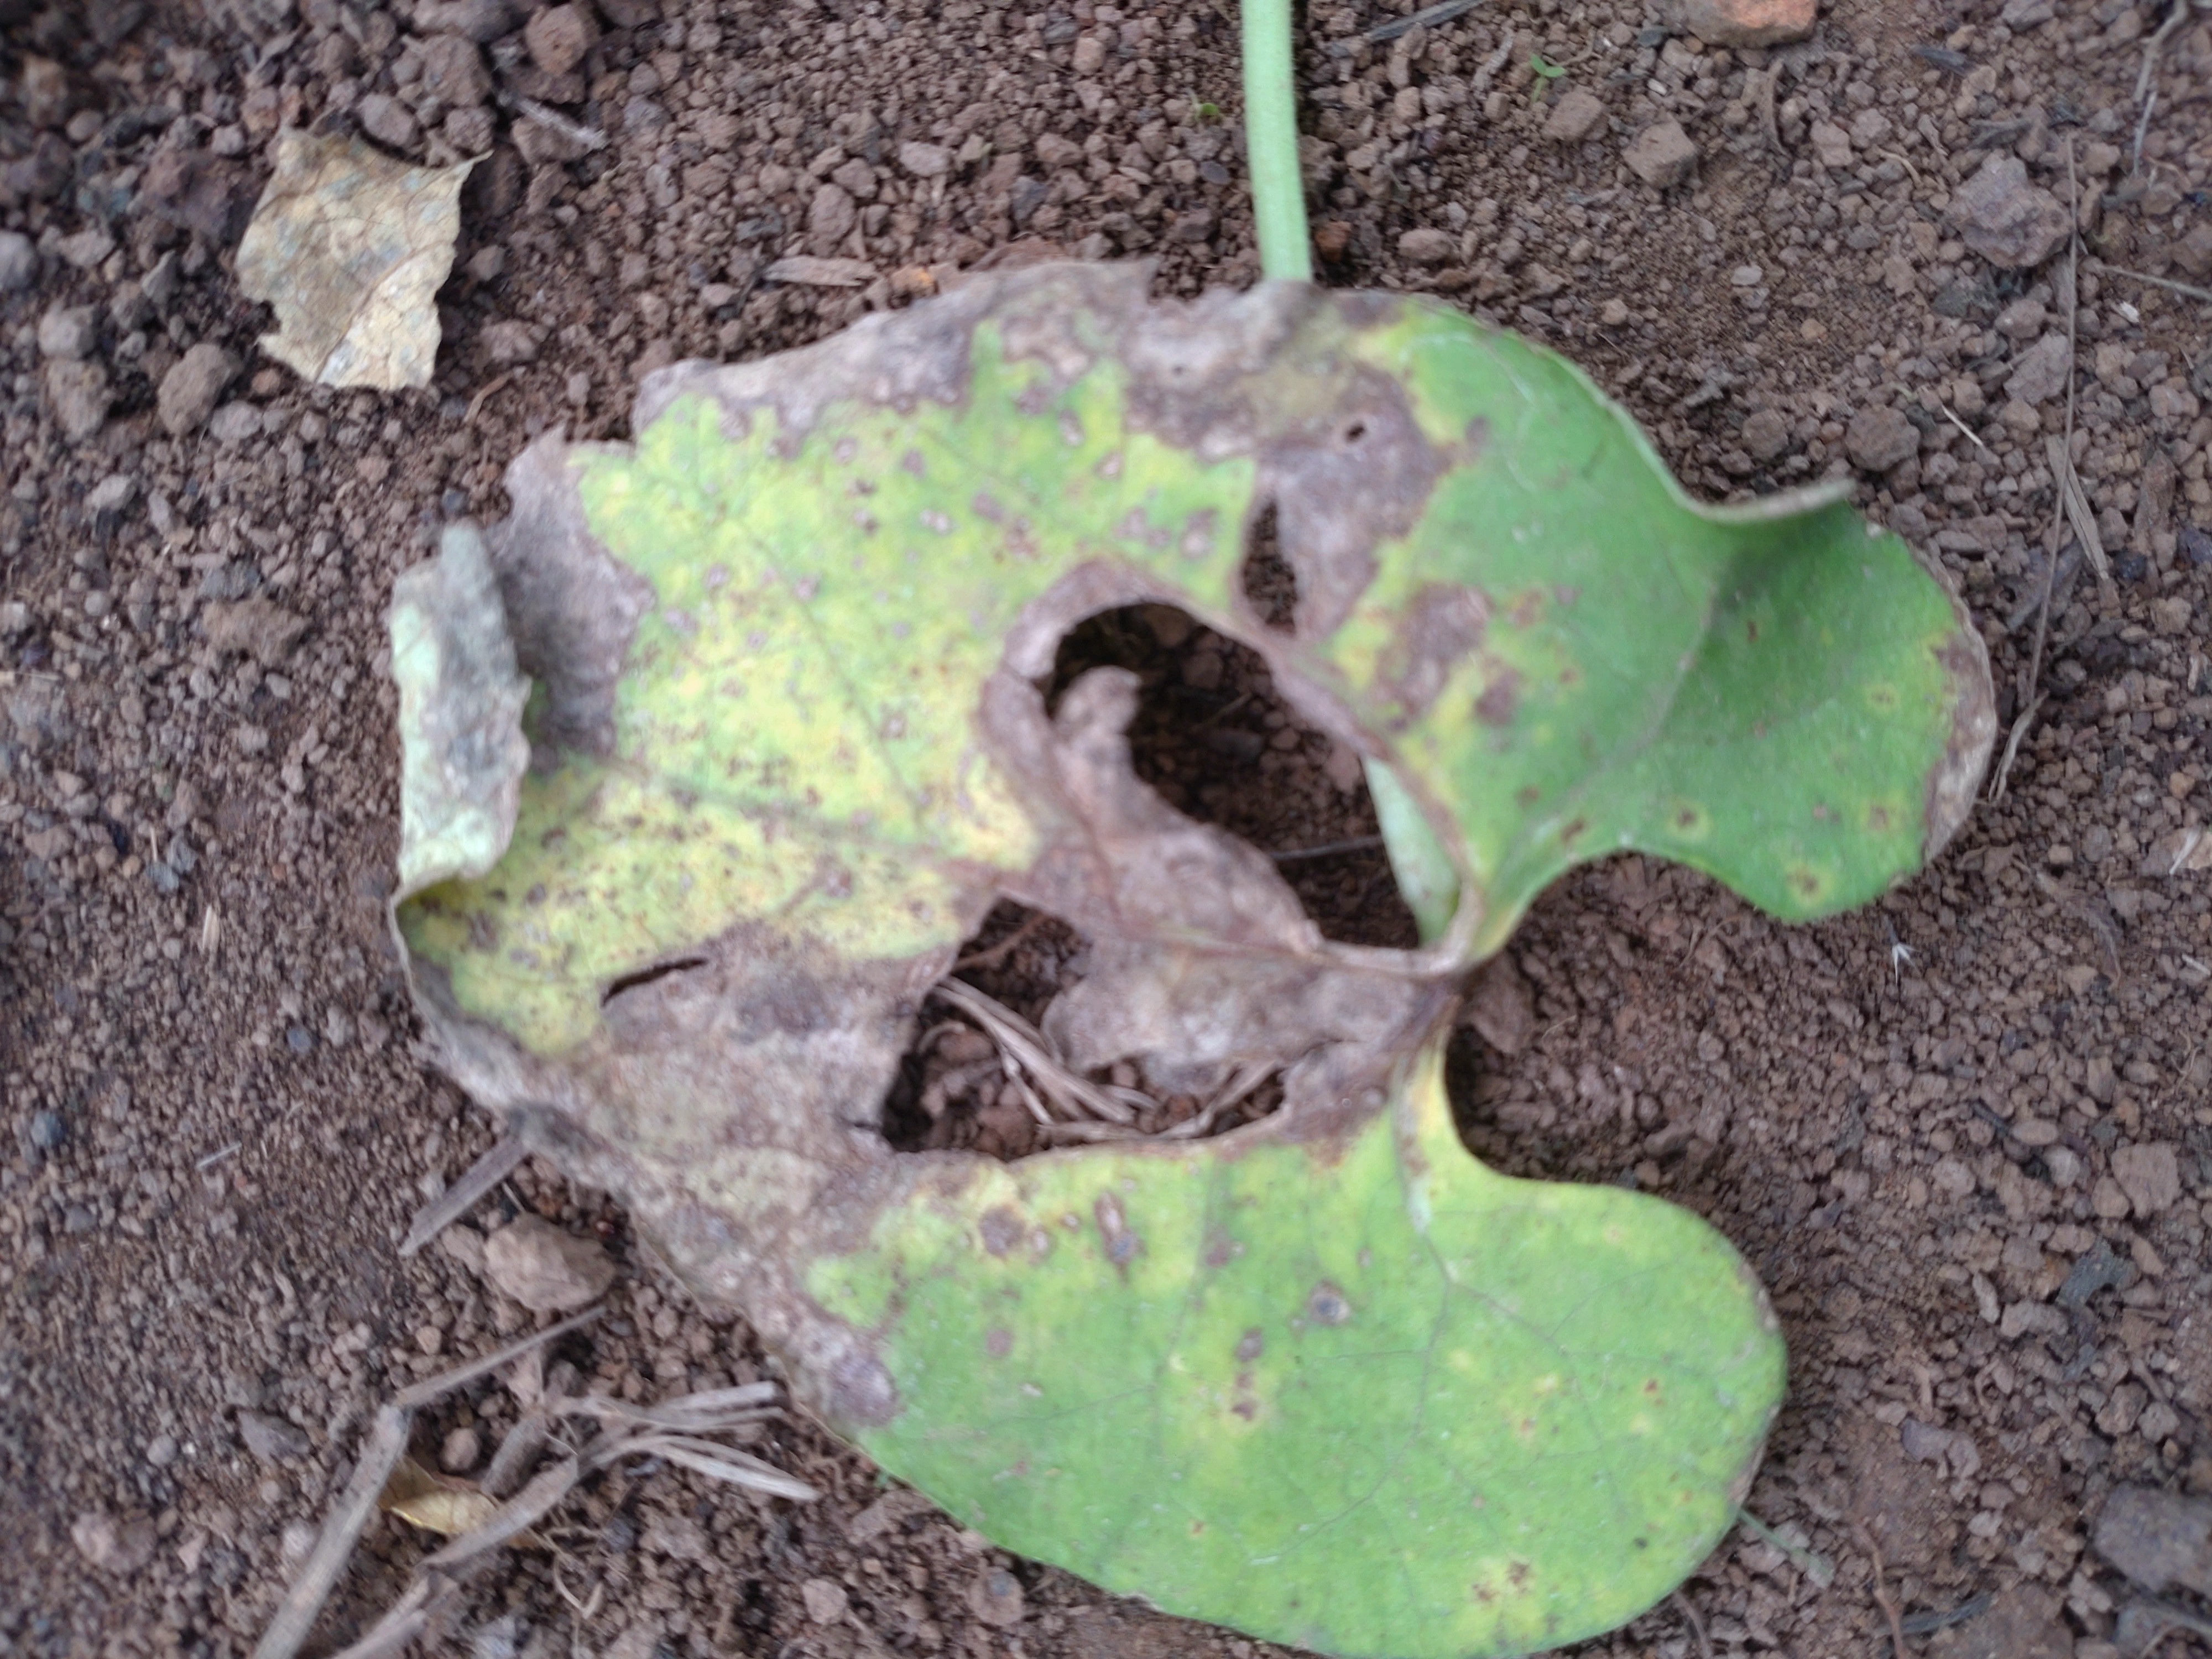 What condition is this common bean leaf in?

anthracnose
